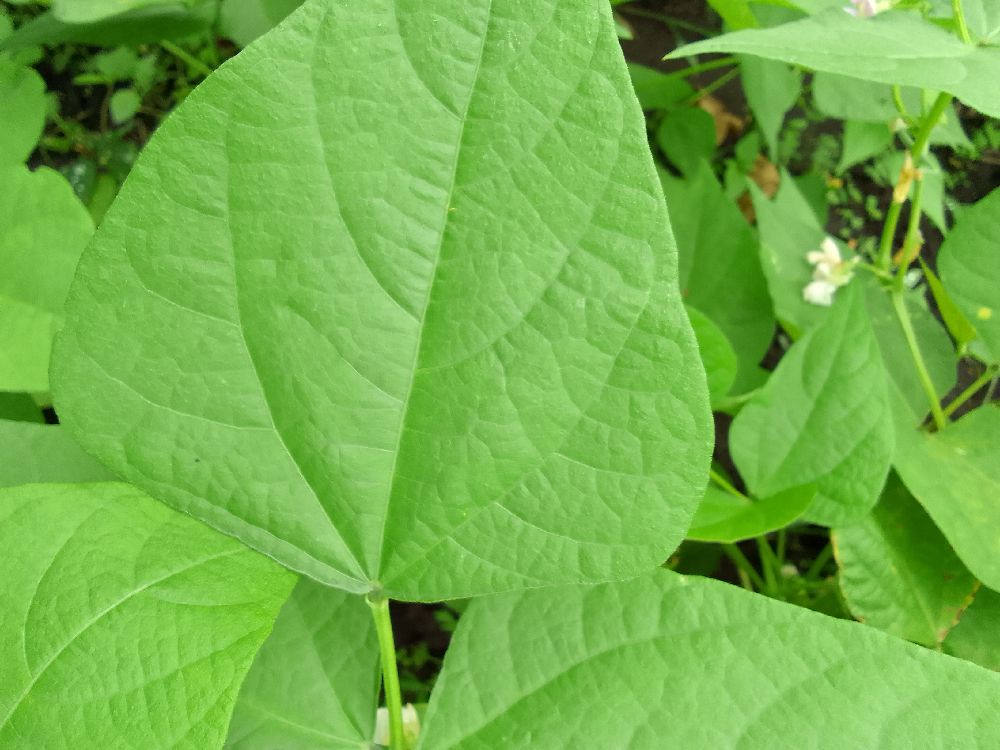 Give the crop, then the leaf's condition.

common bean, healthy
